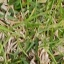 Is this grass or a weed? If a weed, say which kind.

grass
